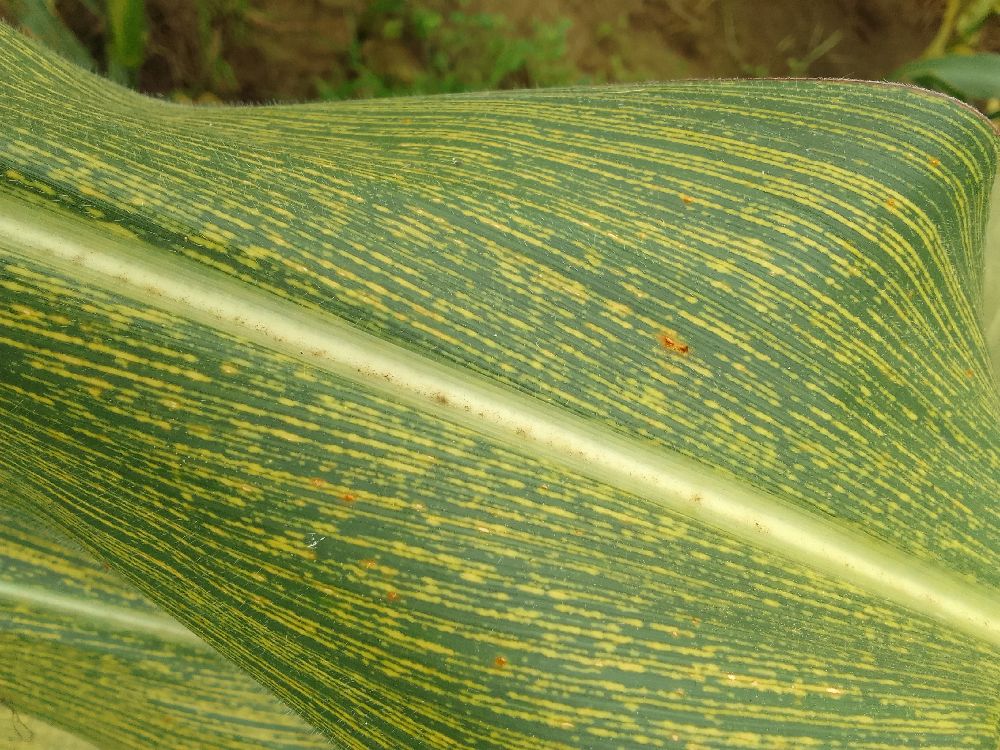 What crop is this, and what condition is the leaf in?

maize, maize streak virus
